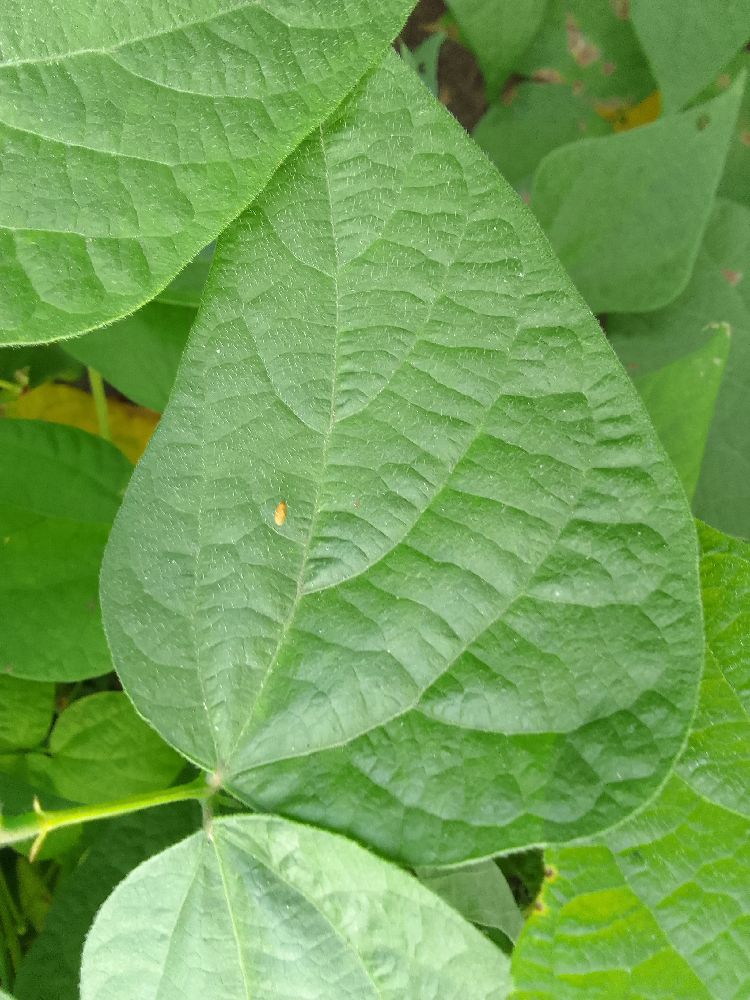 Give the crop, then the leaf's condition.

common bean, healthy
